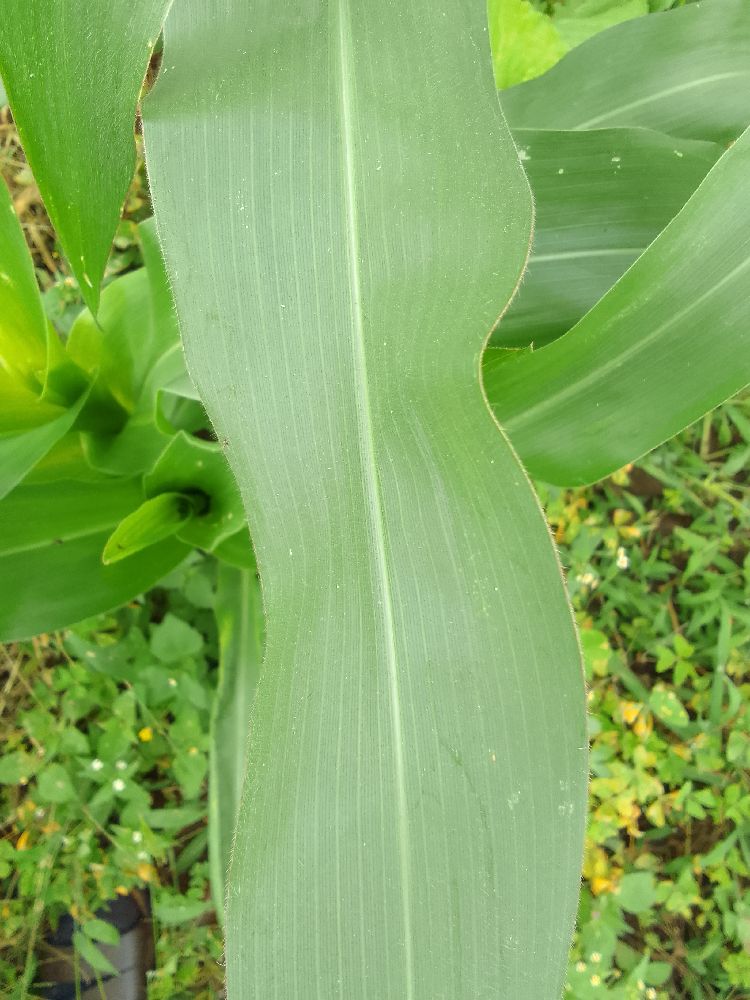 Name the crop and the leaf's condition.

maize, healthy
